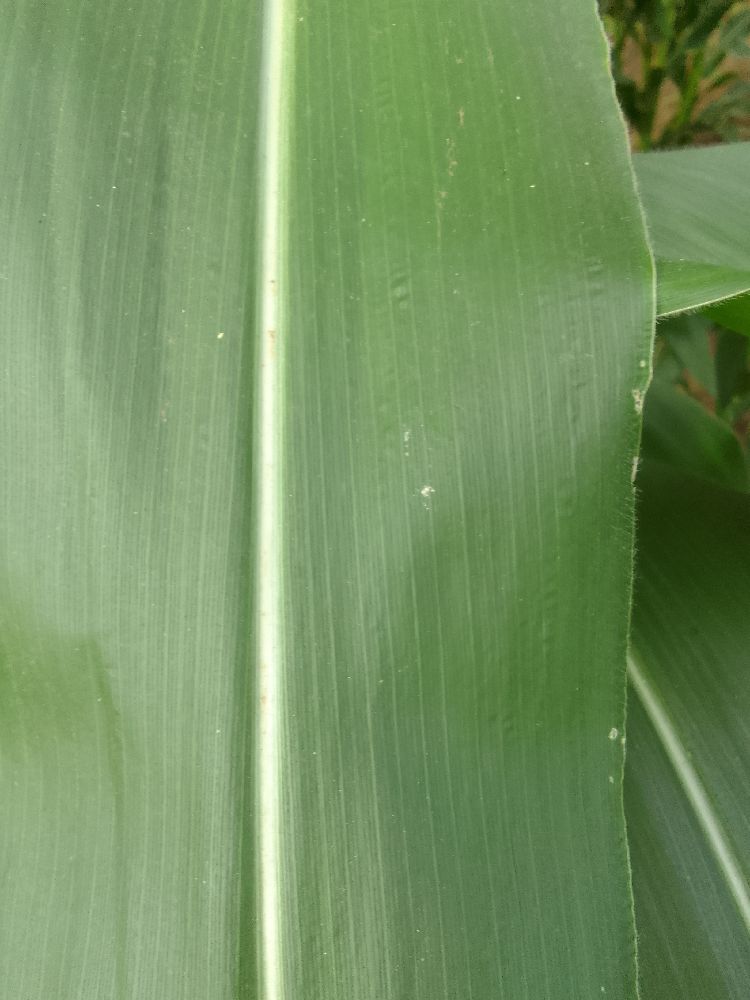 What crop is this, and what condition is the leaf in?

maize, healthy
